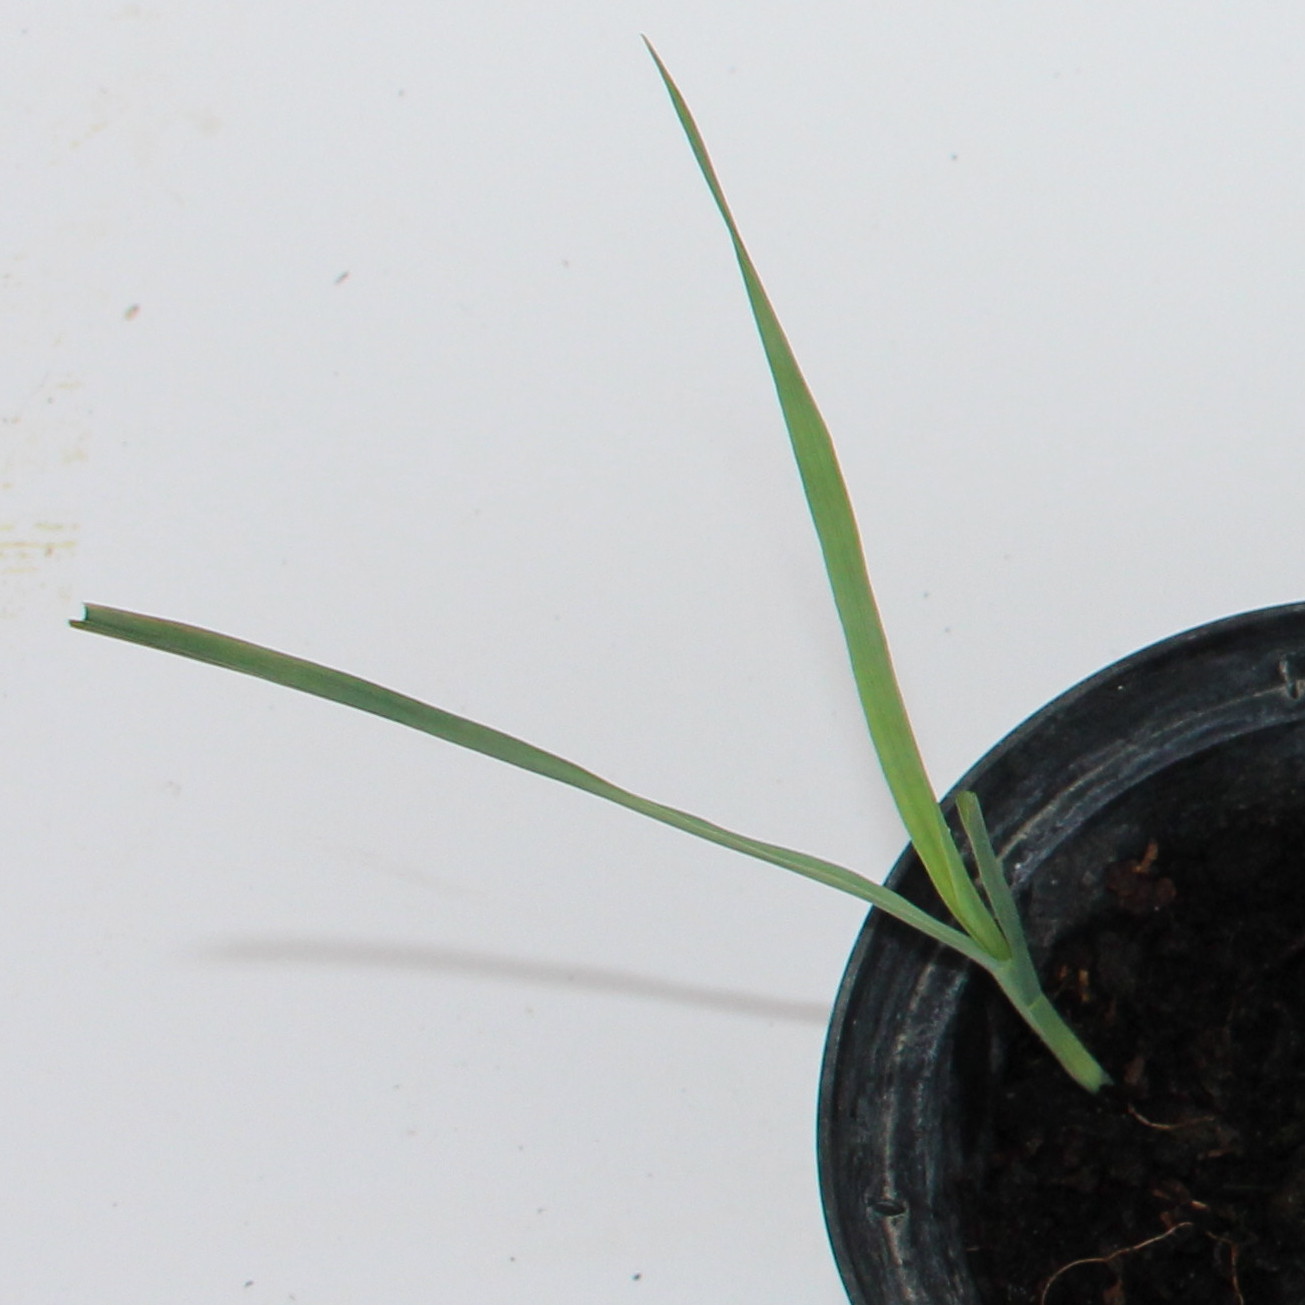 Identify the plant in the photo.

Avena sterilis
